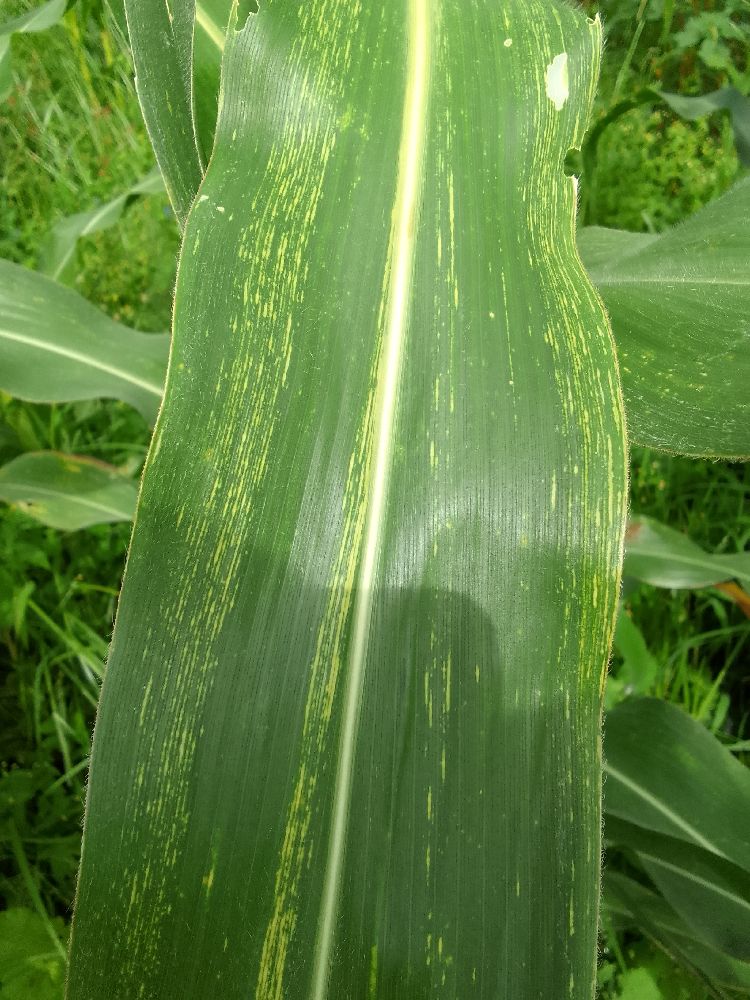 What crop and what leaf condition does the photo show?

maize, maize streak virus
